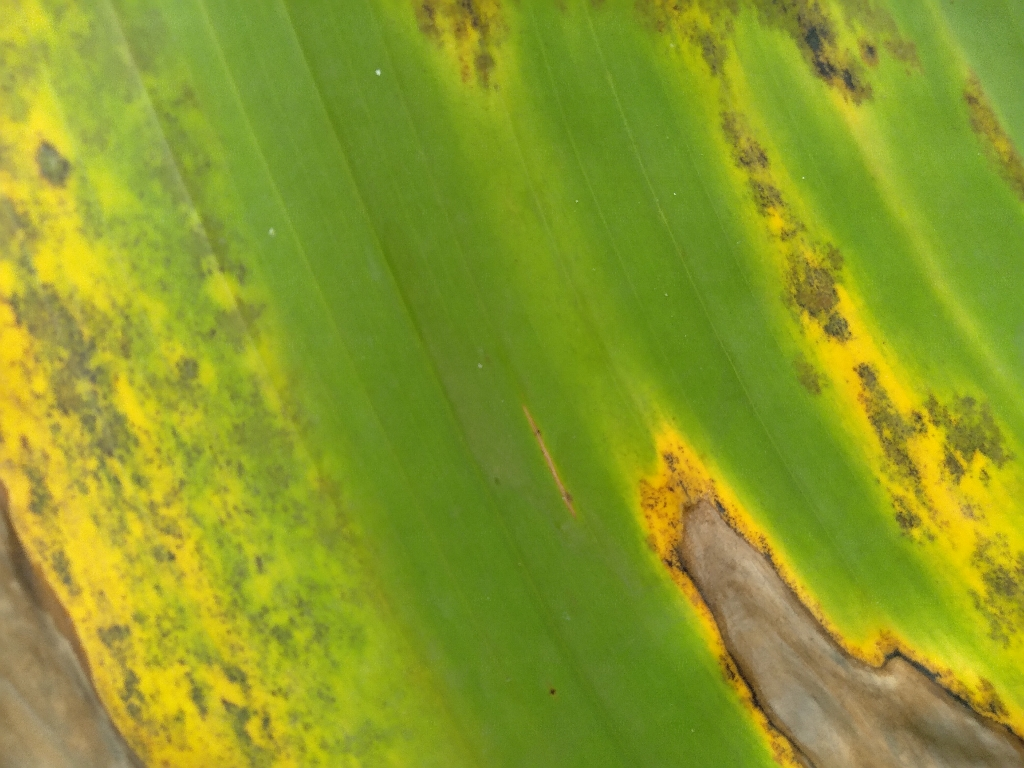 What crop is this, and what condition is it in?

banana, black sigatoka
